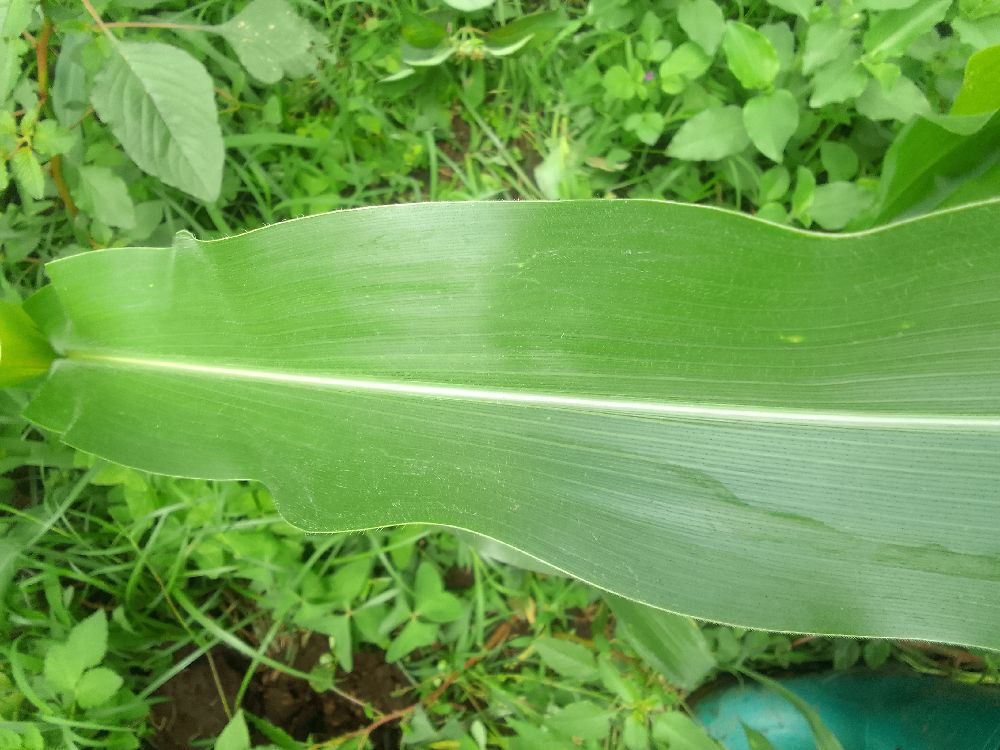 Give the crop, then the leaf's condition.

maize, healthy
